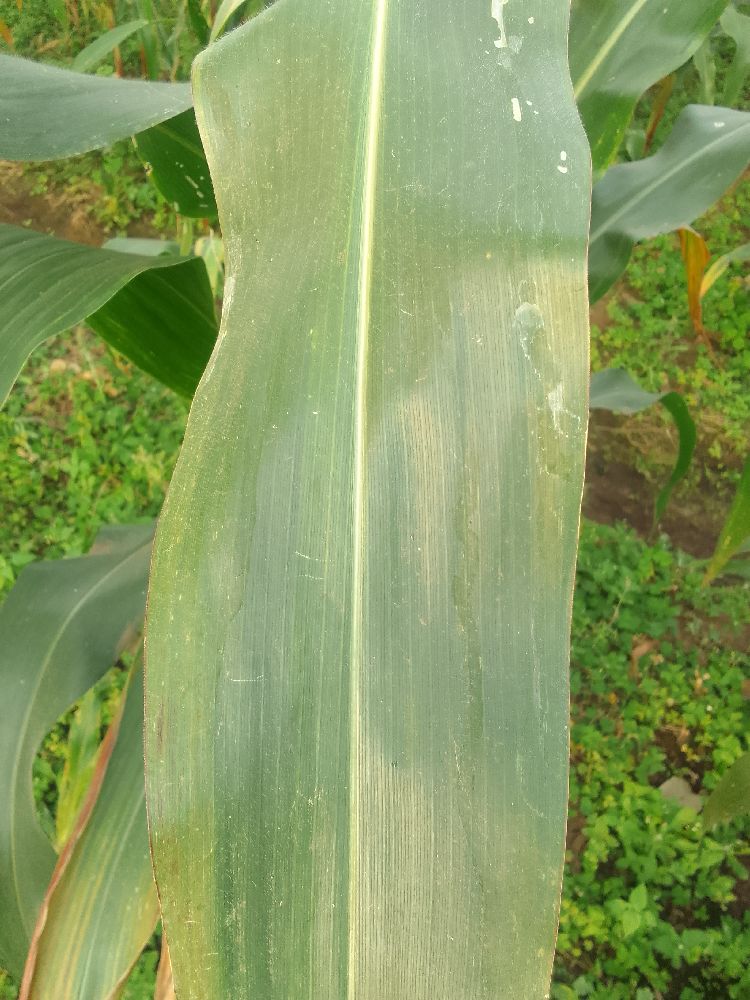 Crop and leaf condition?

maize, healthy
